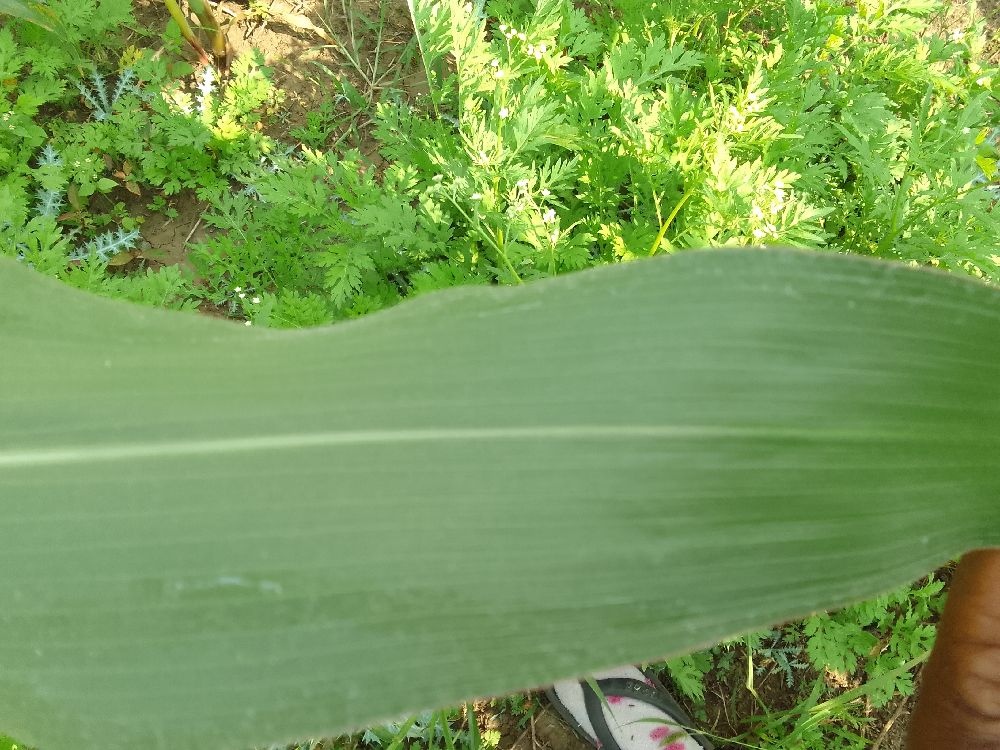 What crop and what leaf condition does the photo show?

maize, healthy
